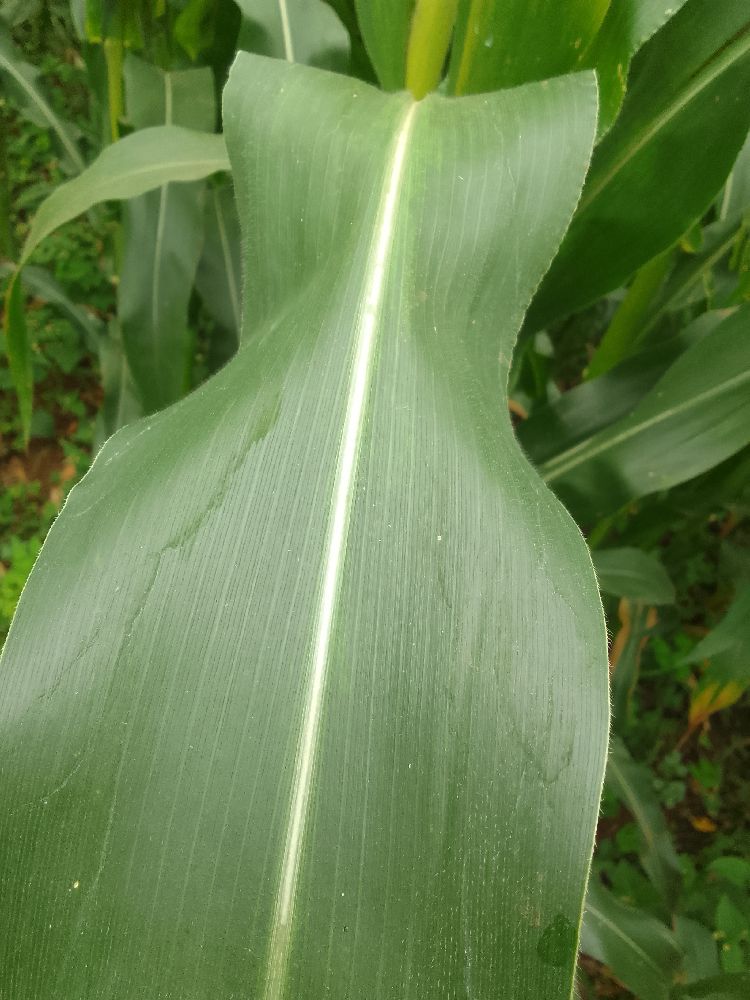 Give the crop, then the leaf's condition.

maize, healthy
